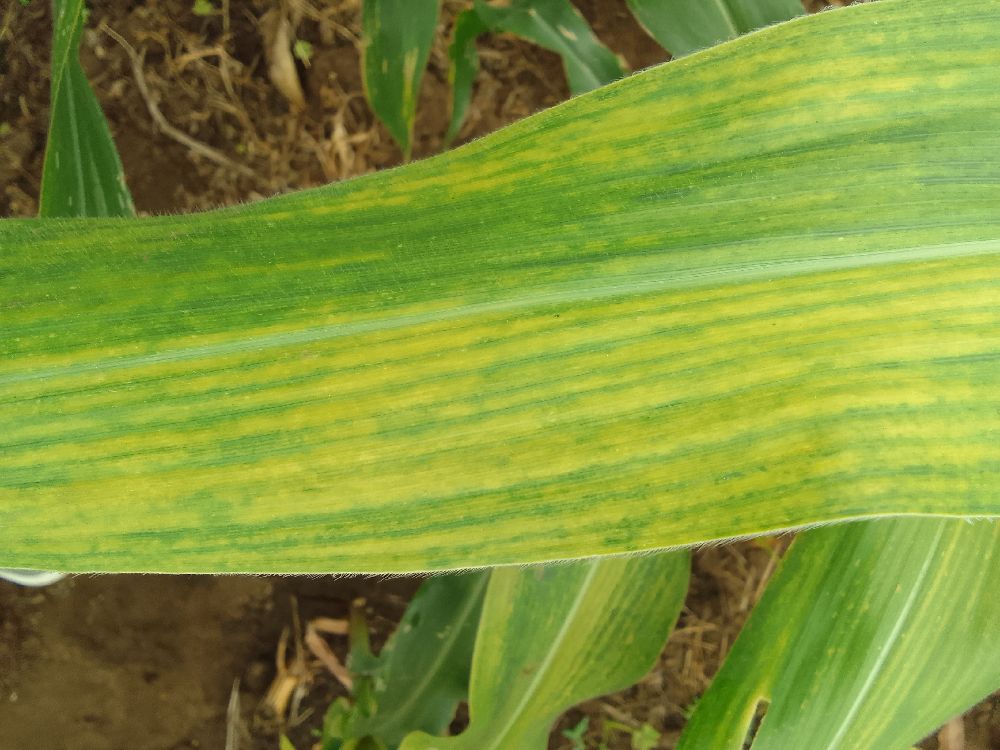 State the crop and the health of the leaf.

maize, maize lethal necrosis
